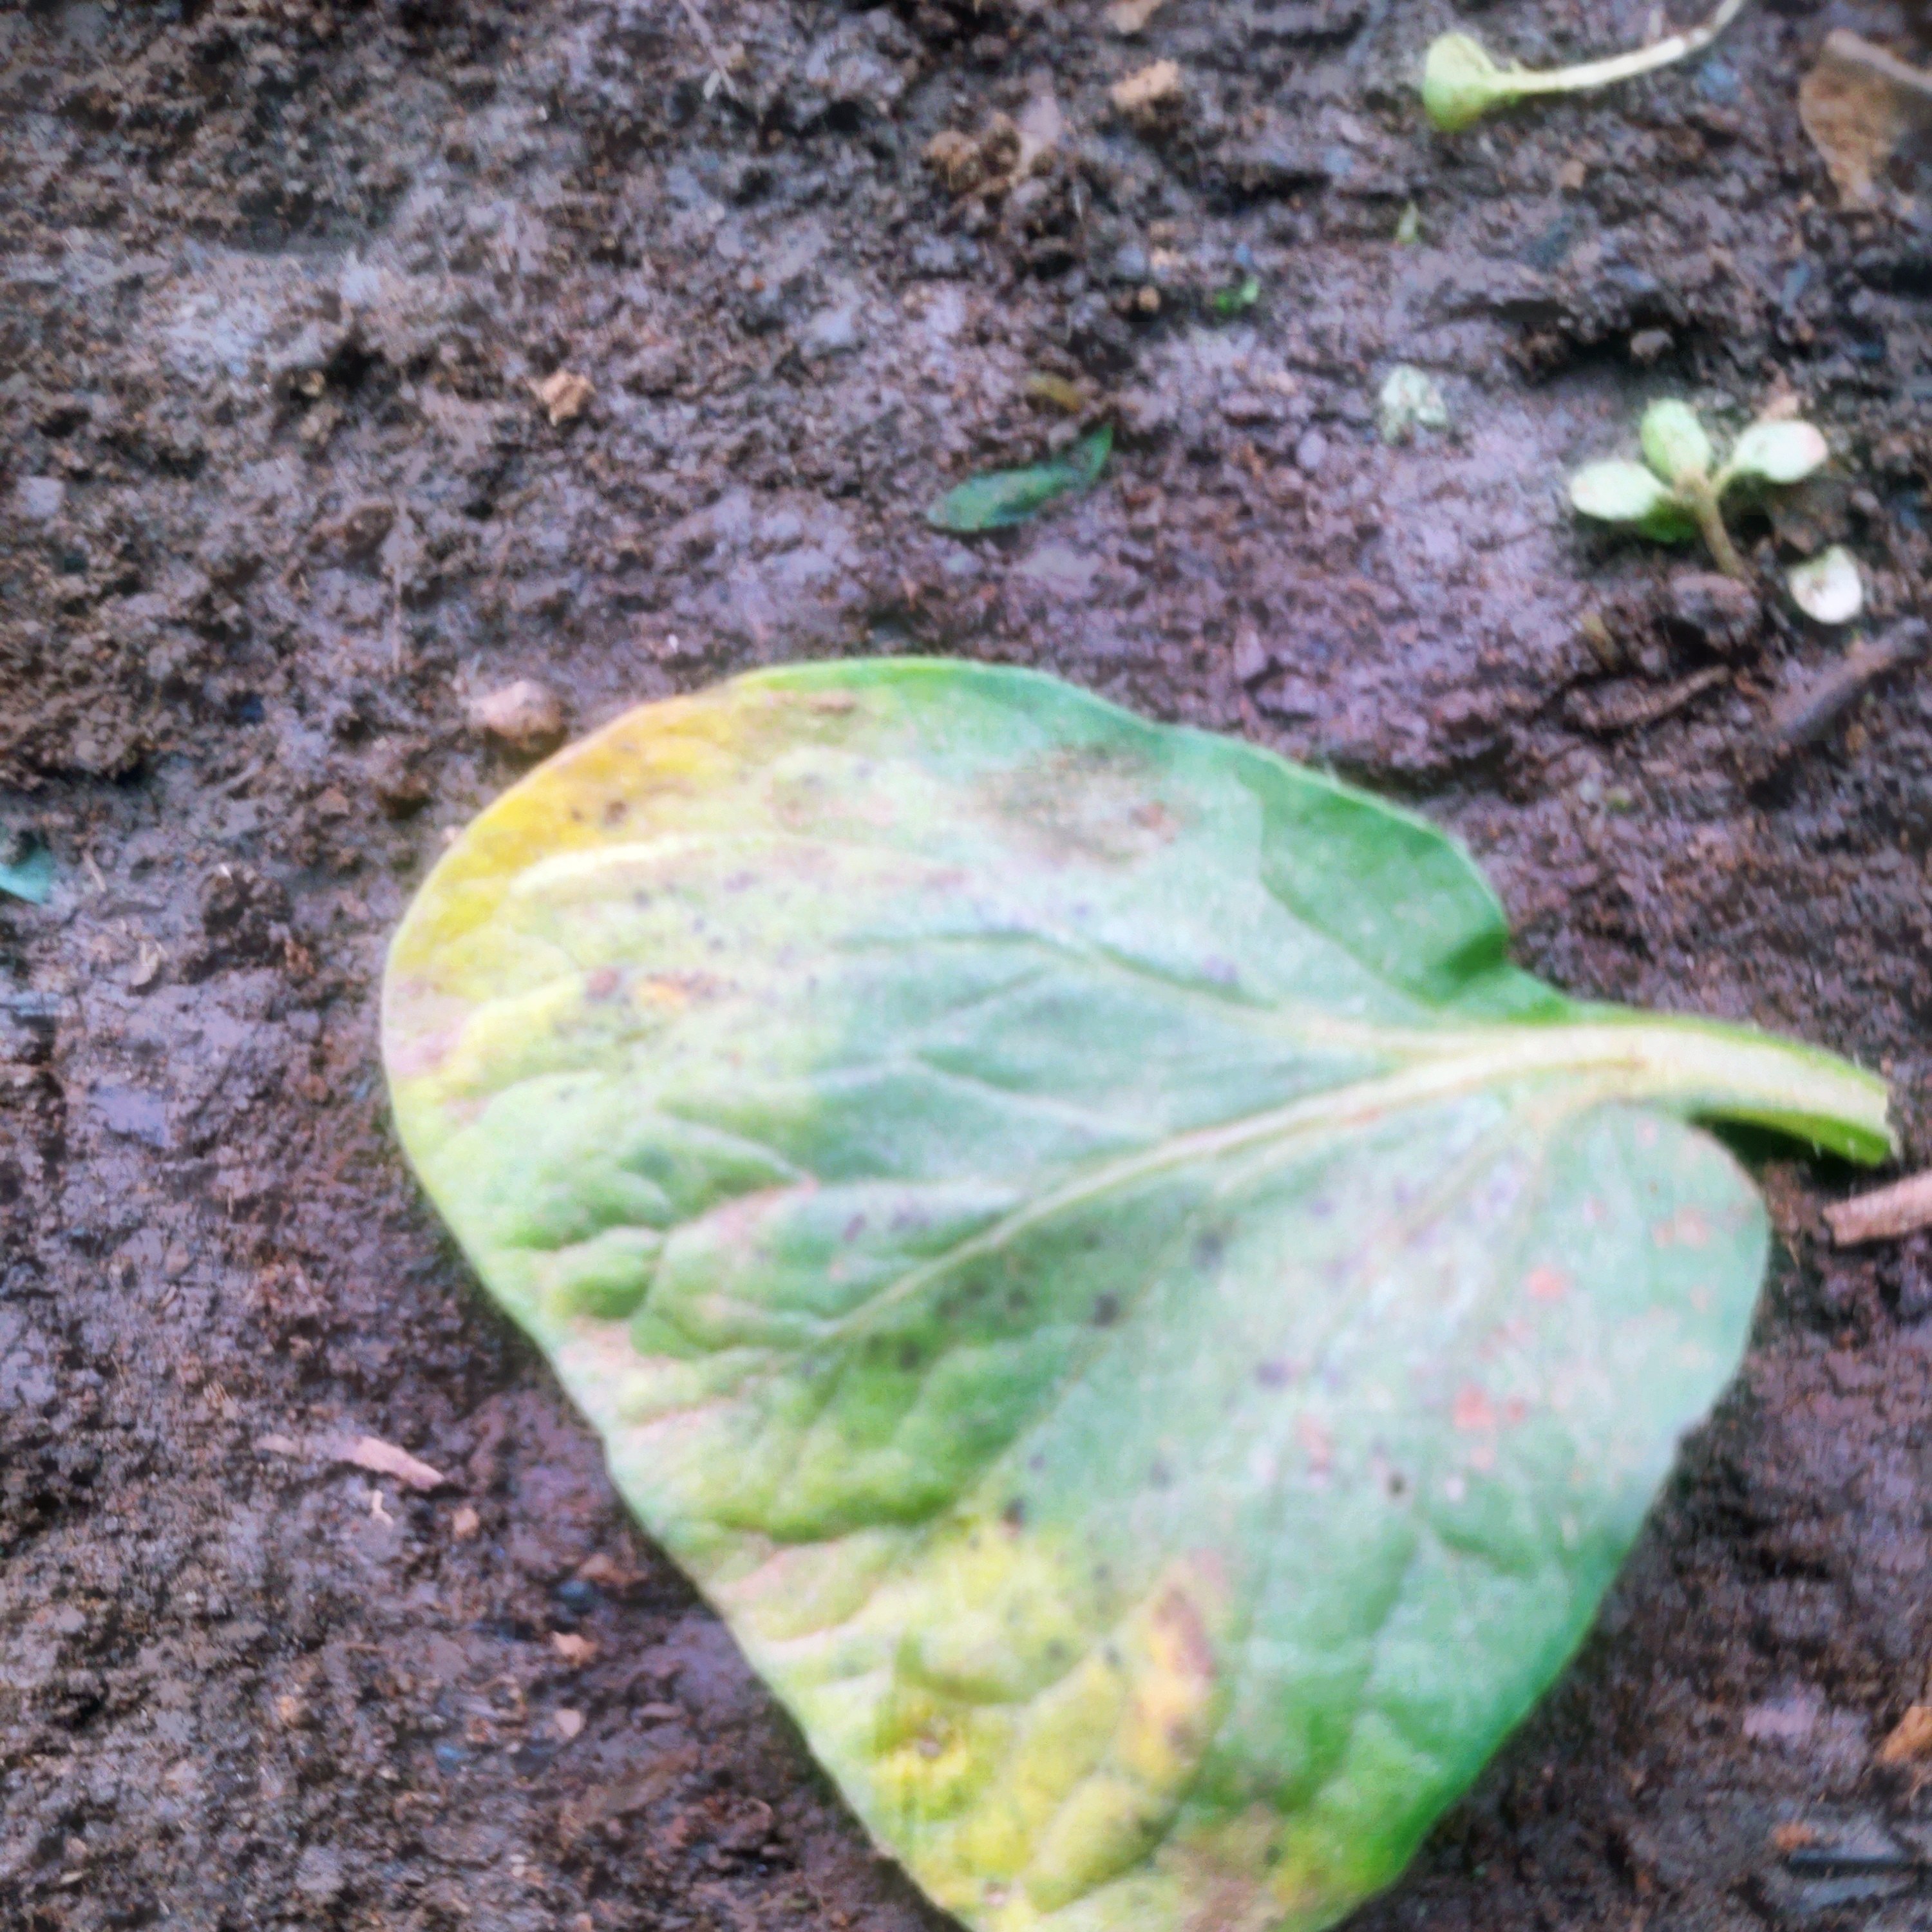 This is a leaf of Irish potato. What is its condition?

late blight
